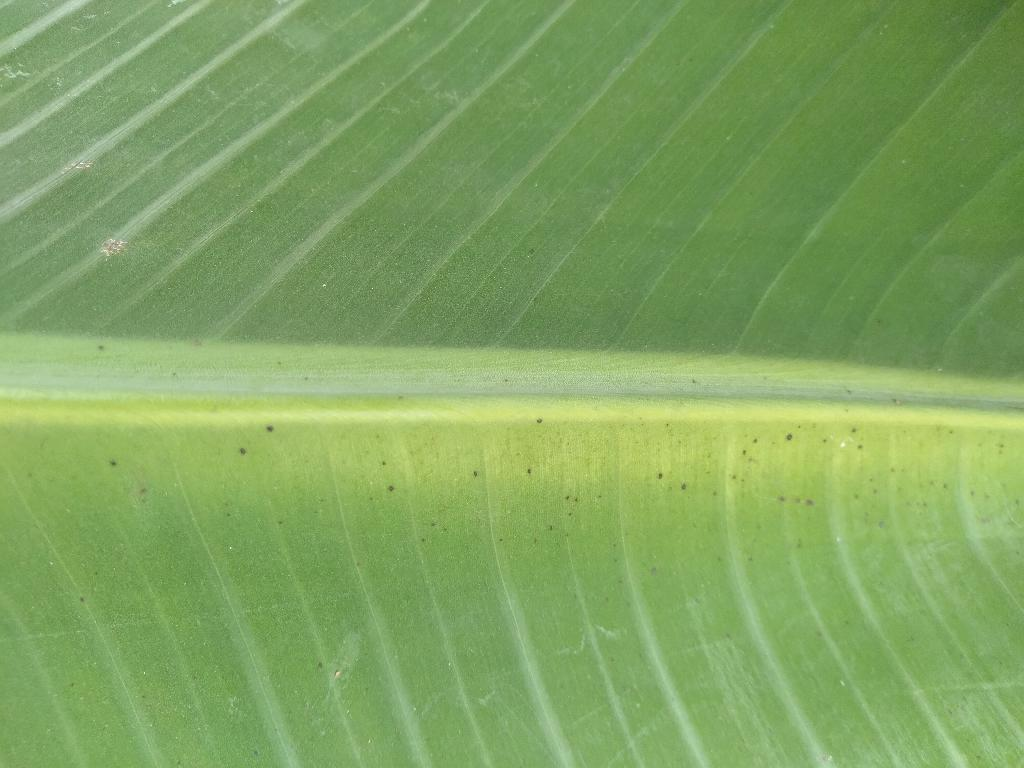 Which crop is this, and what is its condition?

banana, healthy
